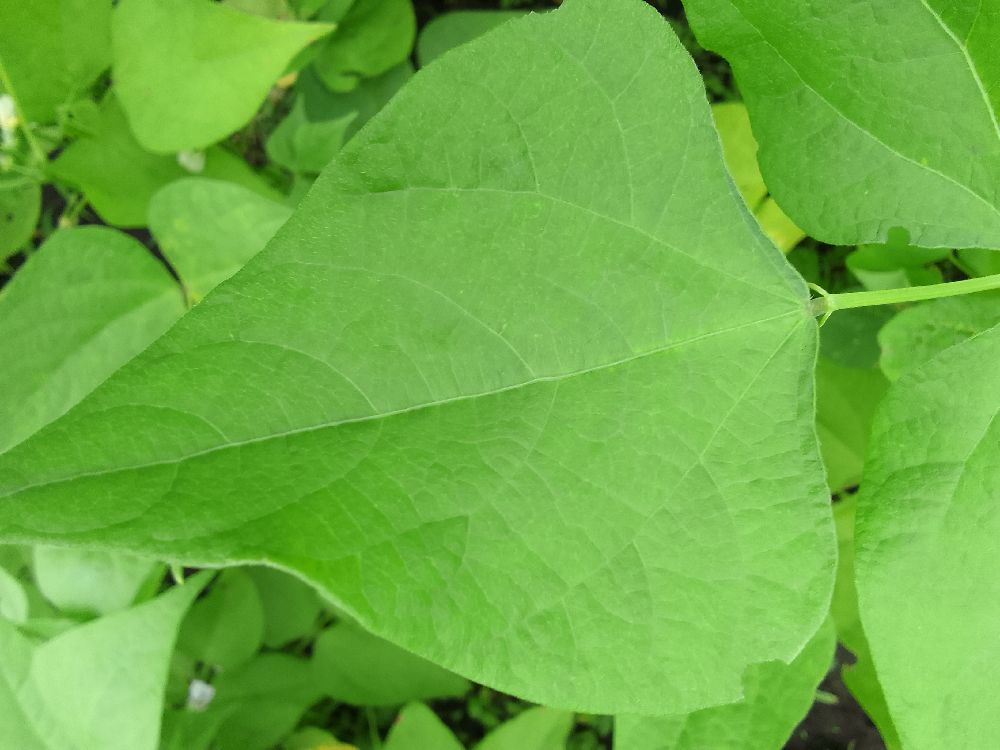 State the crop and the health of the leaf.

common bean, healthy
